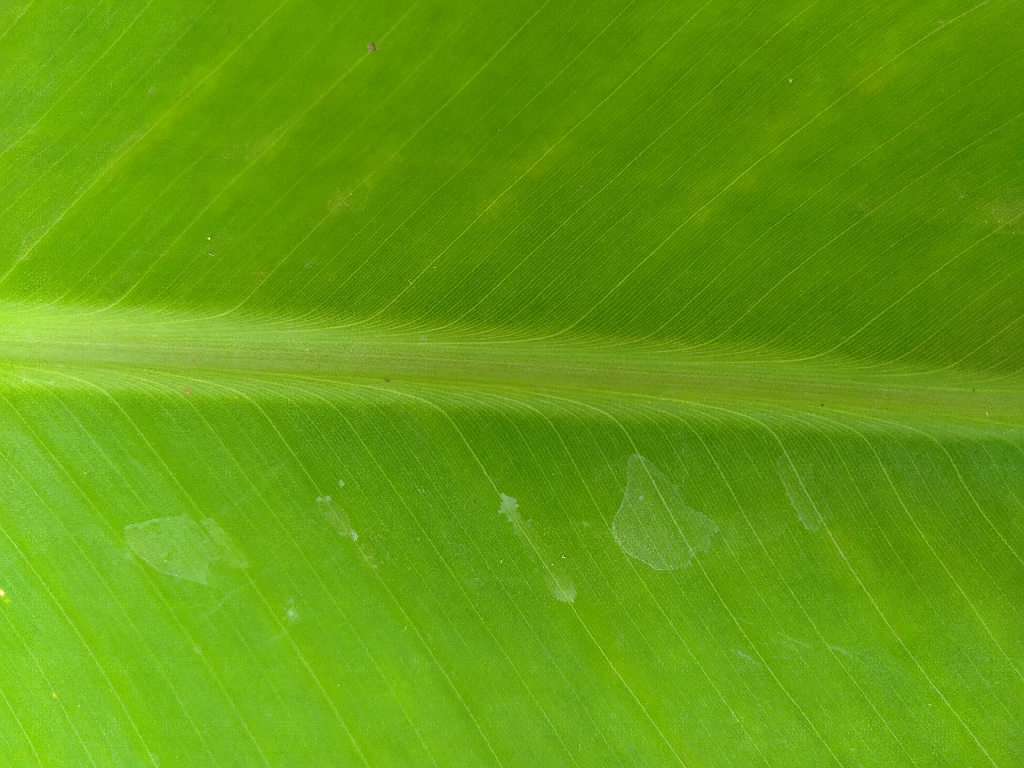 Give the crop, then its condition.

banana, healthy
